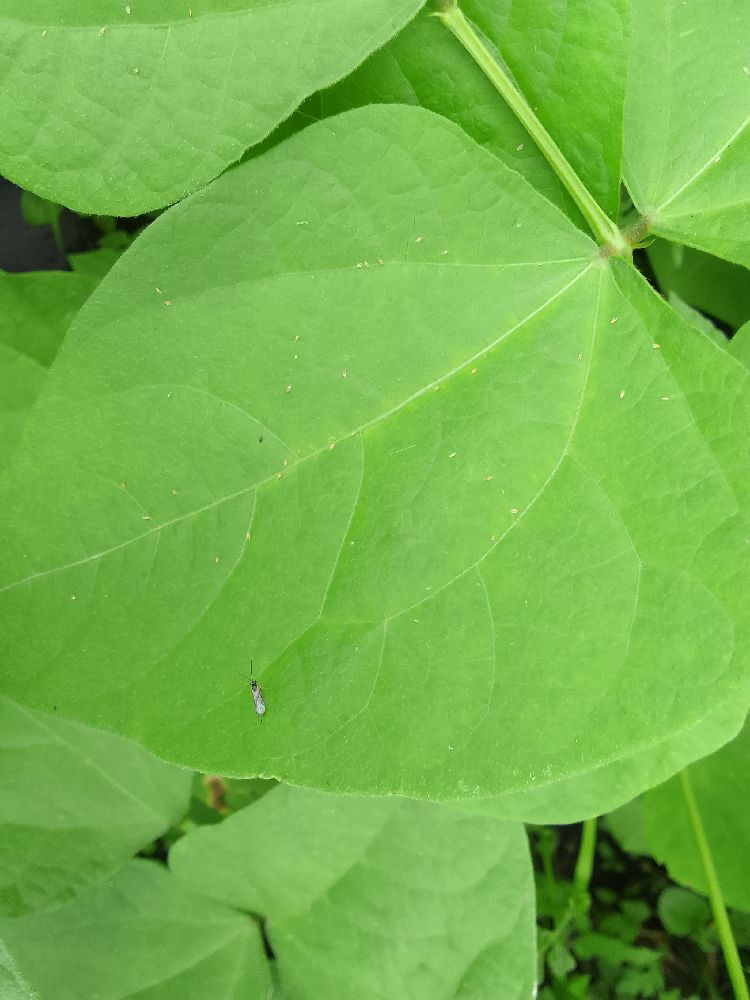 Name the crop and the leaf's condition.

common bean, healthy
